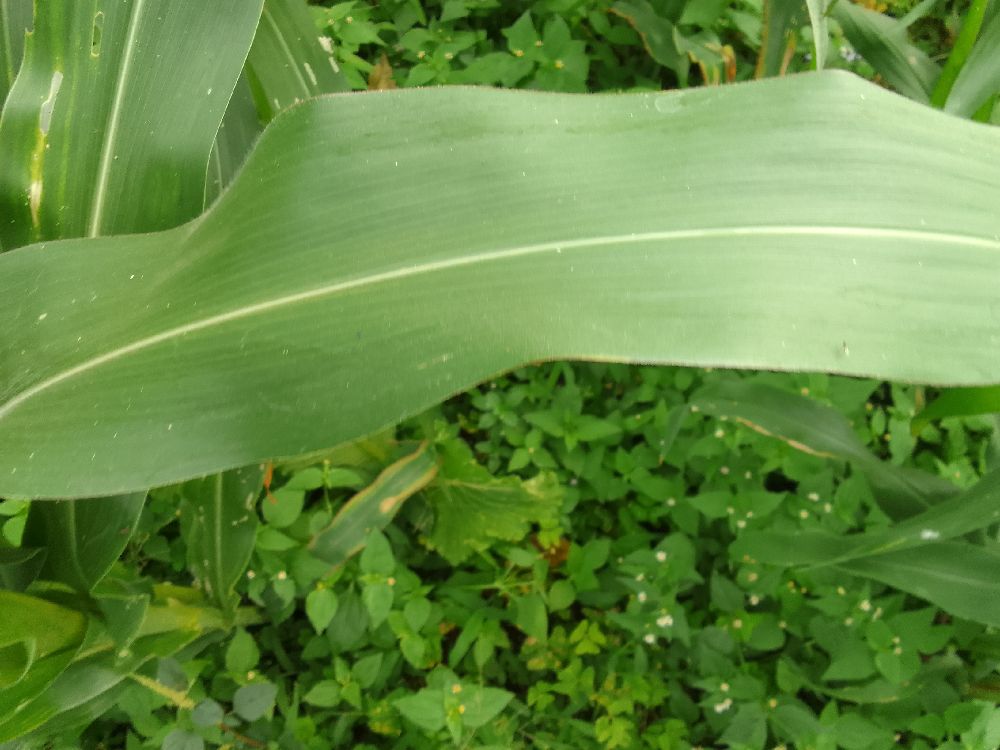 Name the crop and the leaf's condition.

maize, healthy
